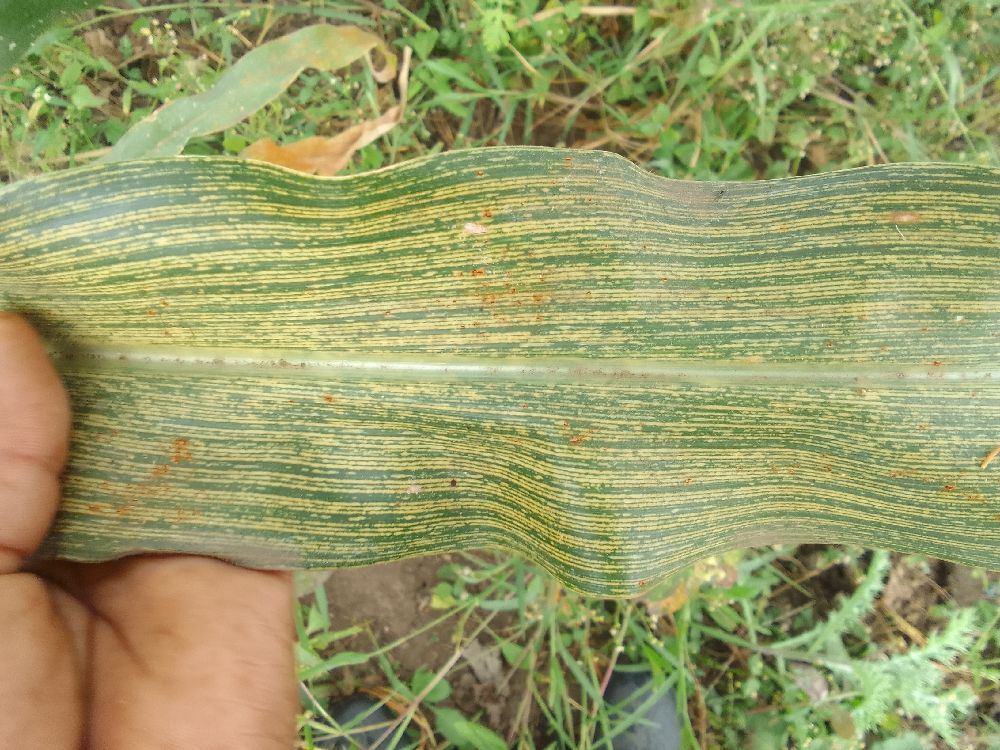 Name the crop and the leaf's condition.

maize, maize streak virus
